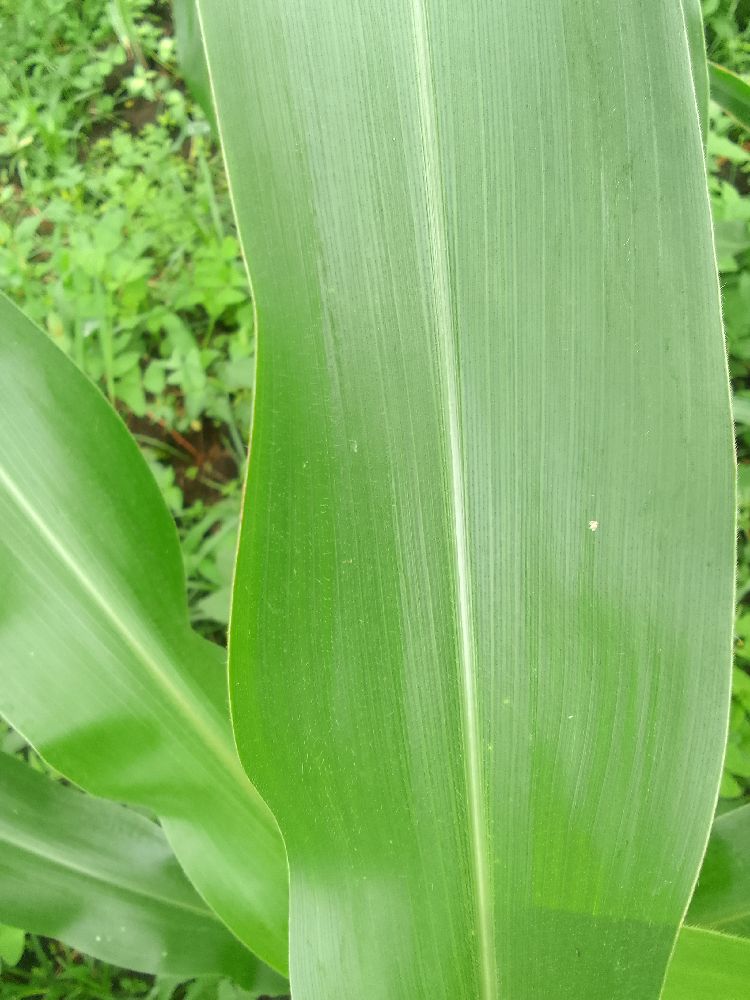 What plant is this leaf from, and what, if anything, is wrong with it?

maize, healthy
